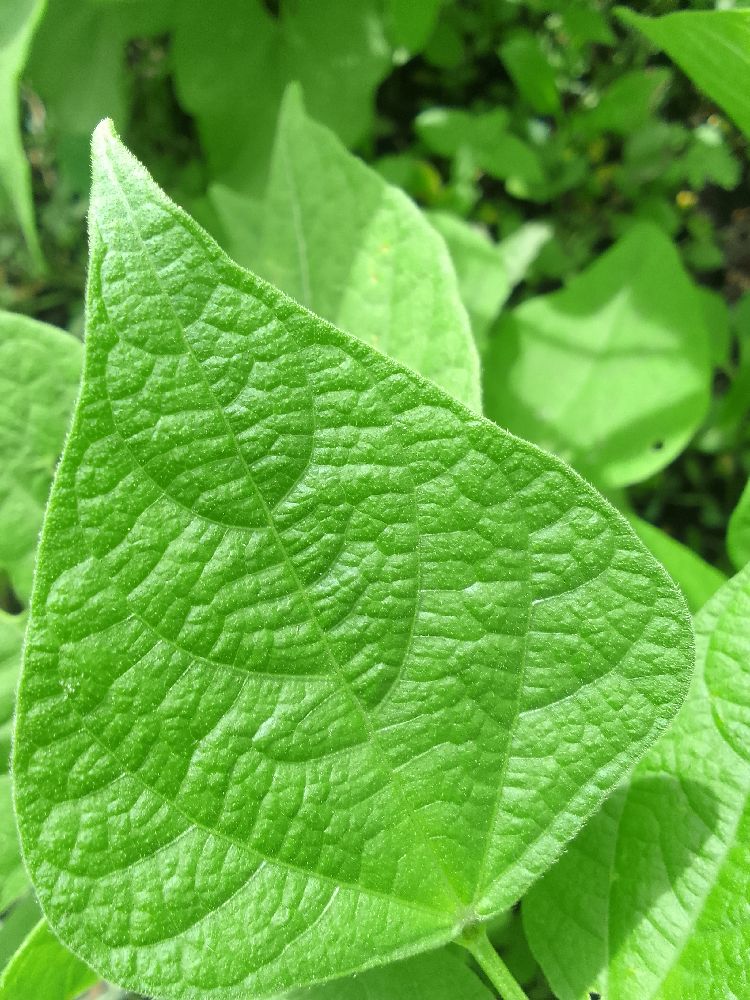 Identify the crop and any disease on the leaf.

common bean, healthy
